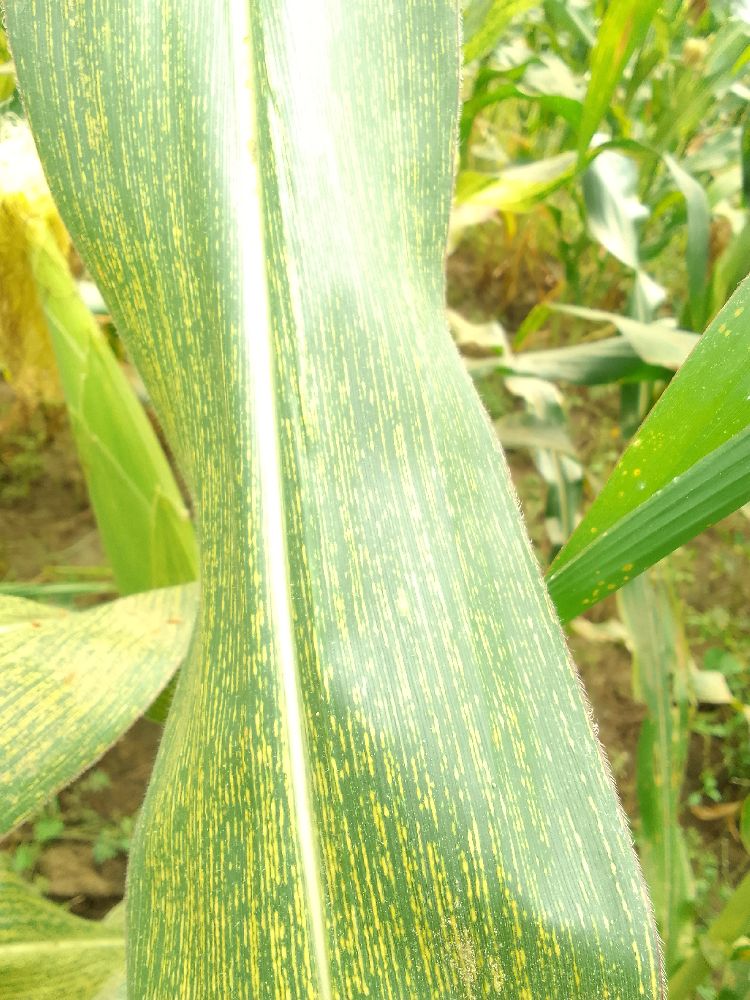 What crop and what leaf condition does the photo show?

maize, maize streak virus
